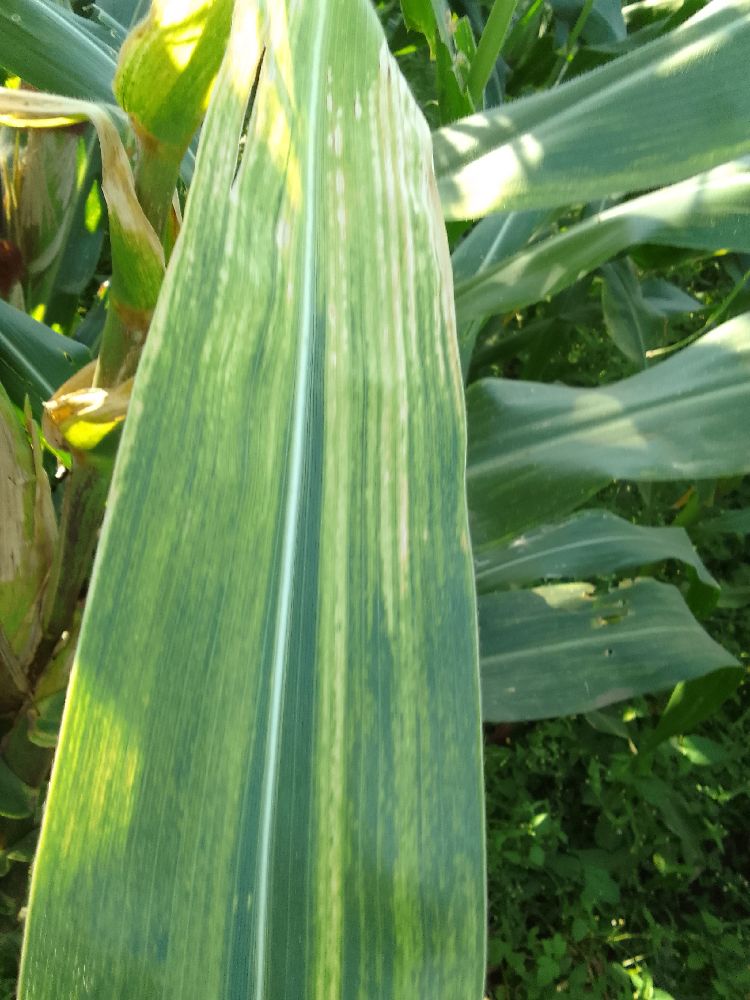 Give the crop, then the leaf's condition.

maize, maize lethal necrosis
